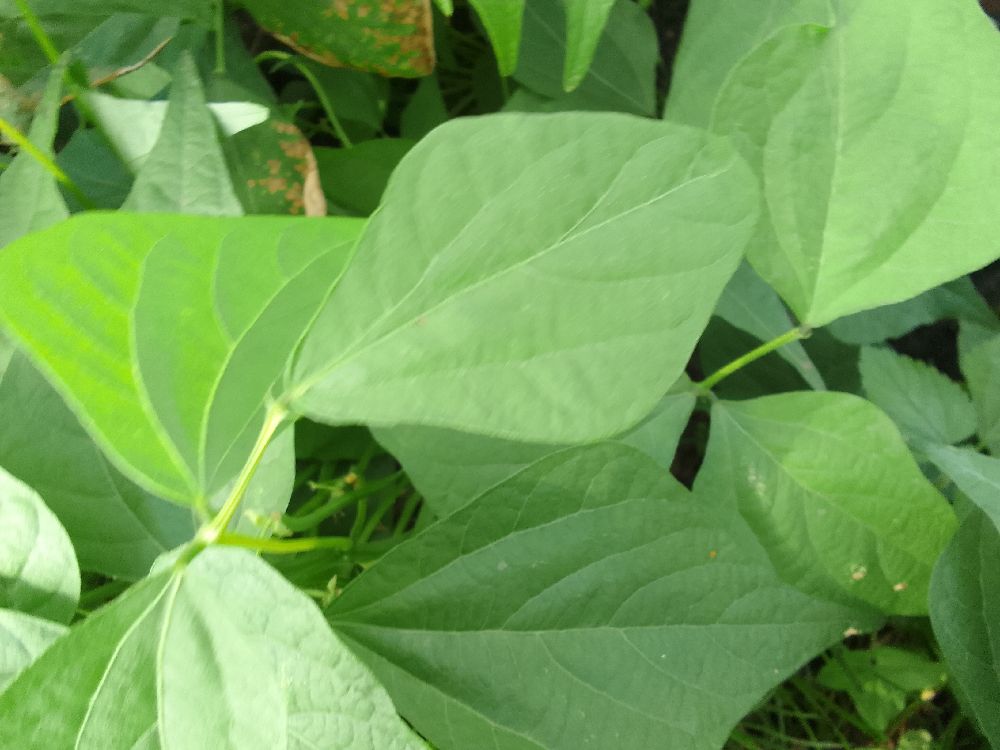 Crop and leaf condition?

common bean, healthy
